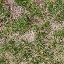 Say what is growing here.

grass
